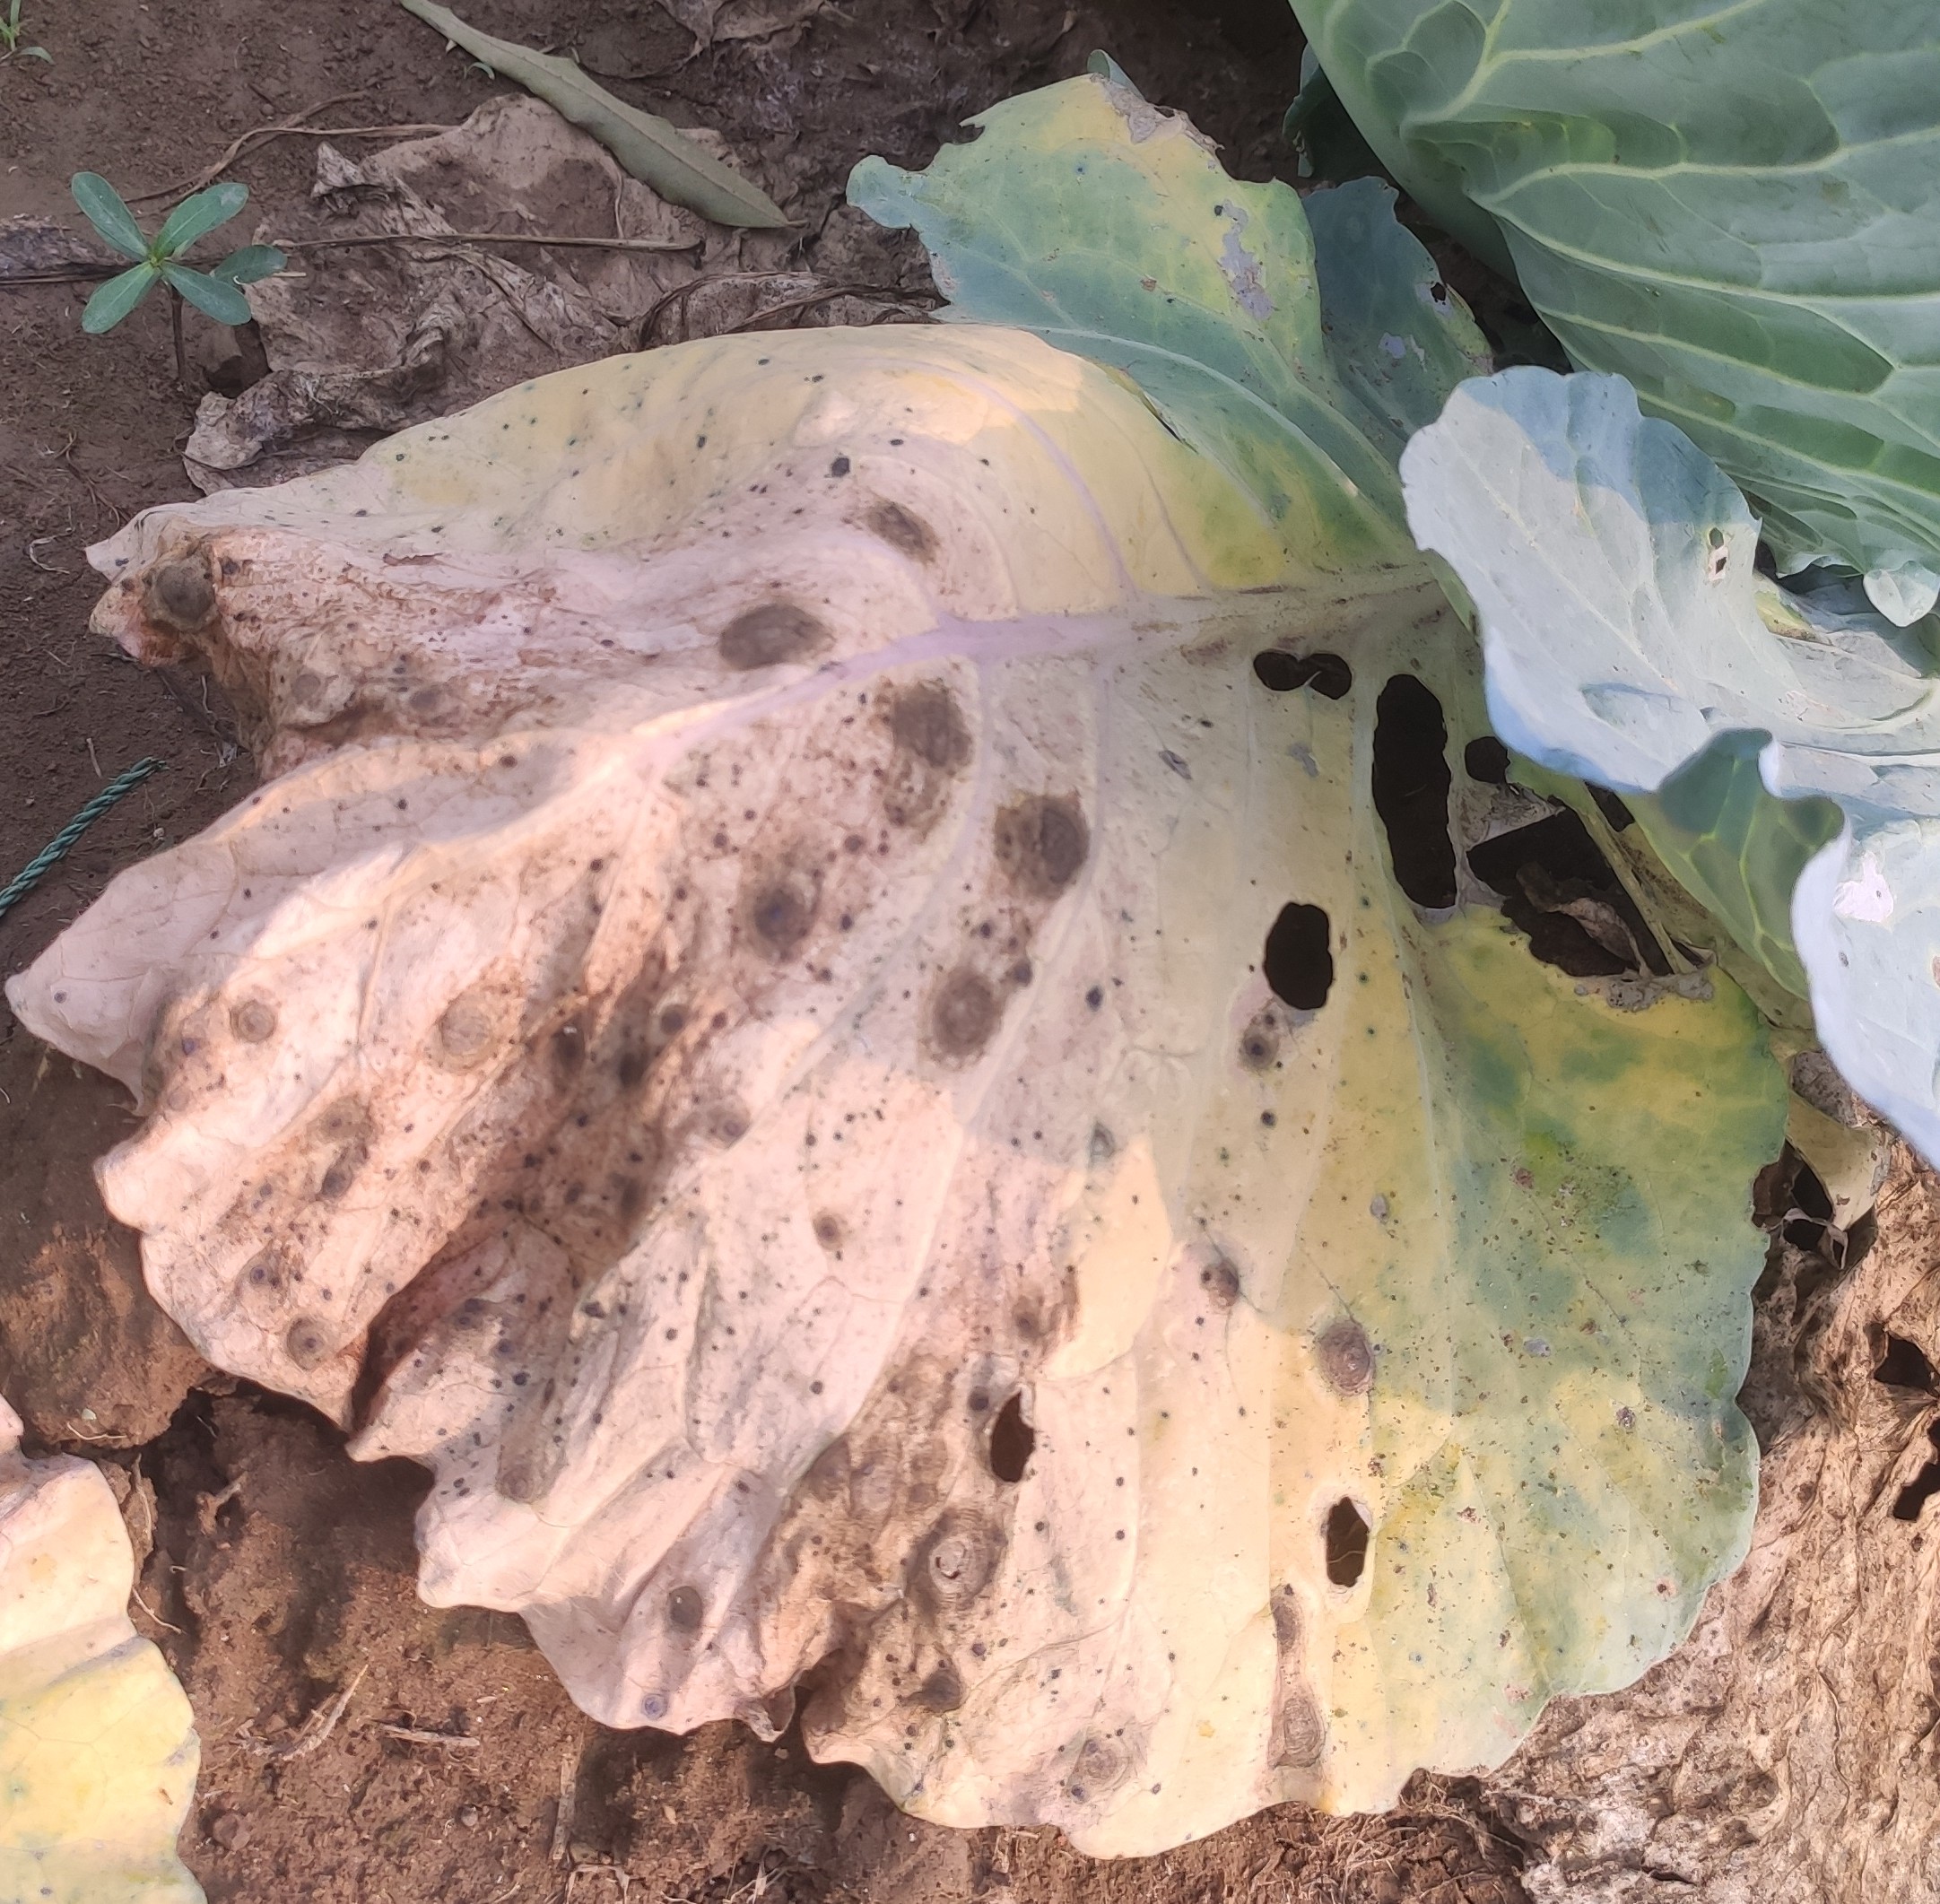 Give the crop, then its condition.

cabbage, alternaria
